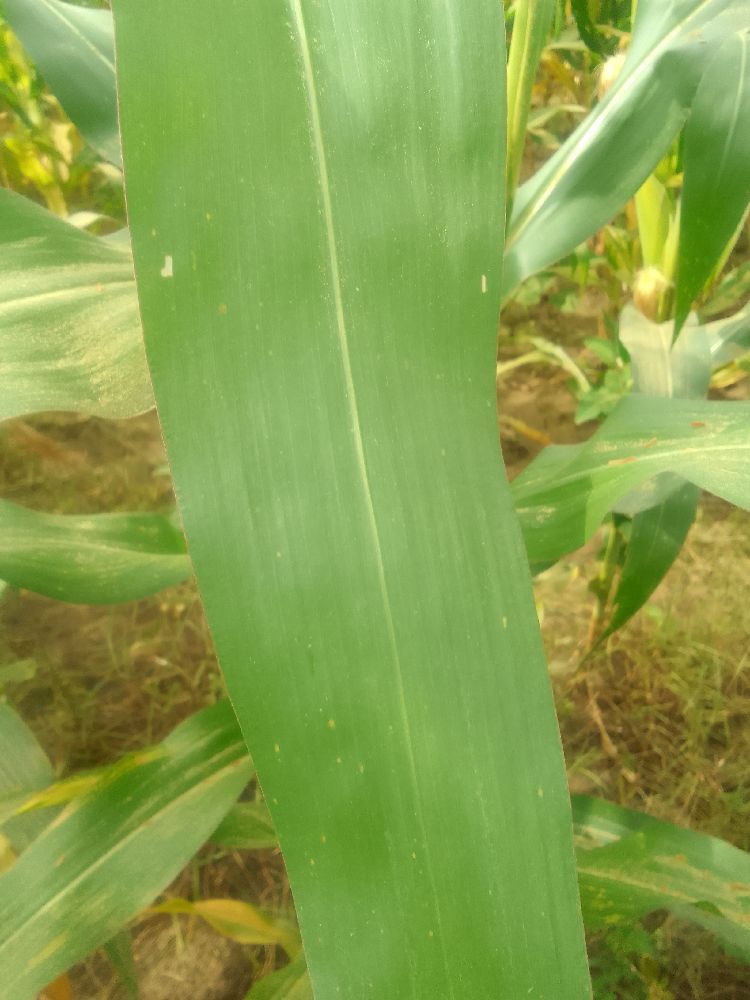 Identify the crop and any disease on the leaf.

maize, healthy
